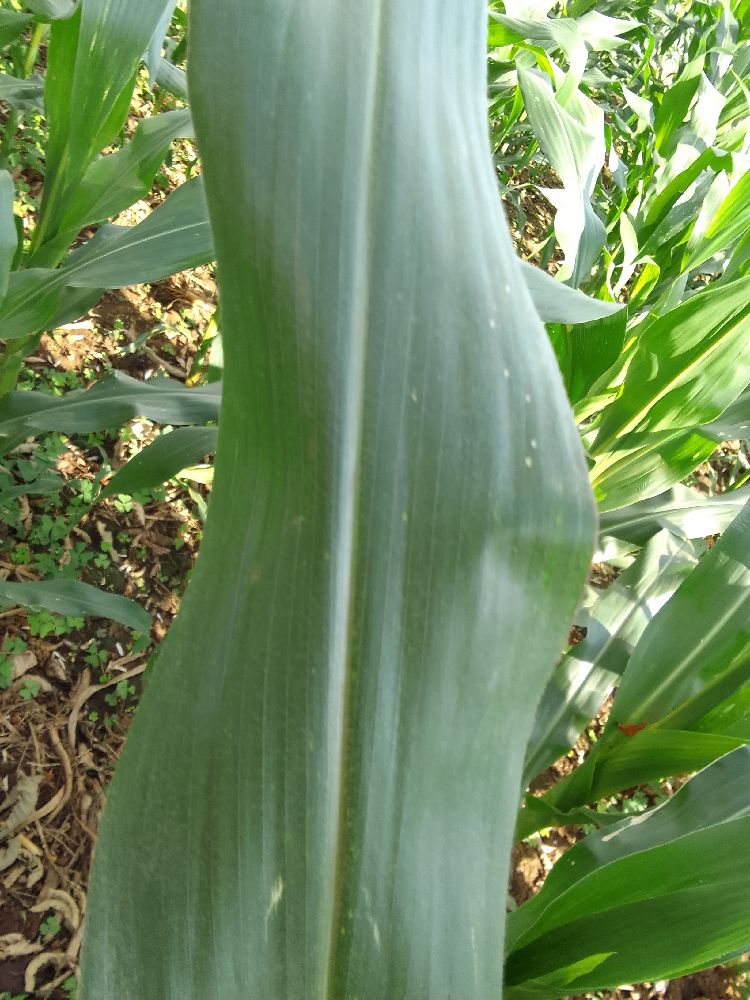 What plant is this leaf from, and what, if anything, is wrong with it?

maize, healthy
